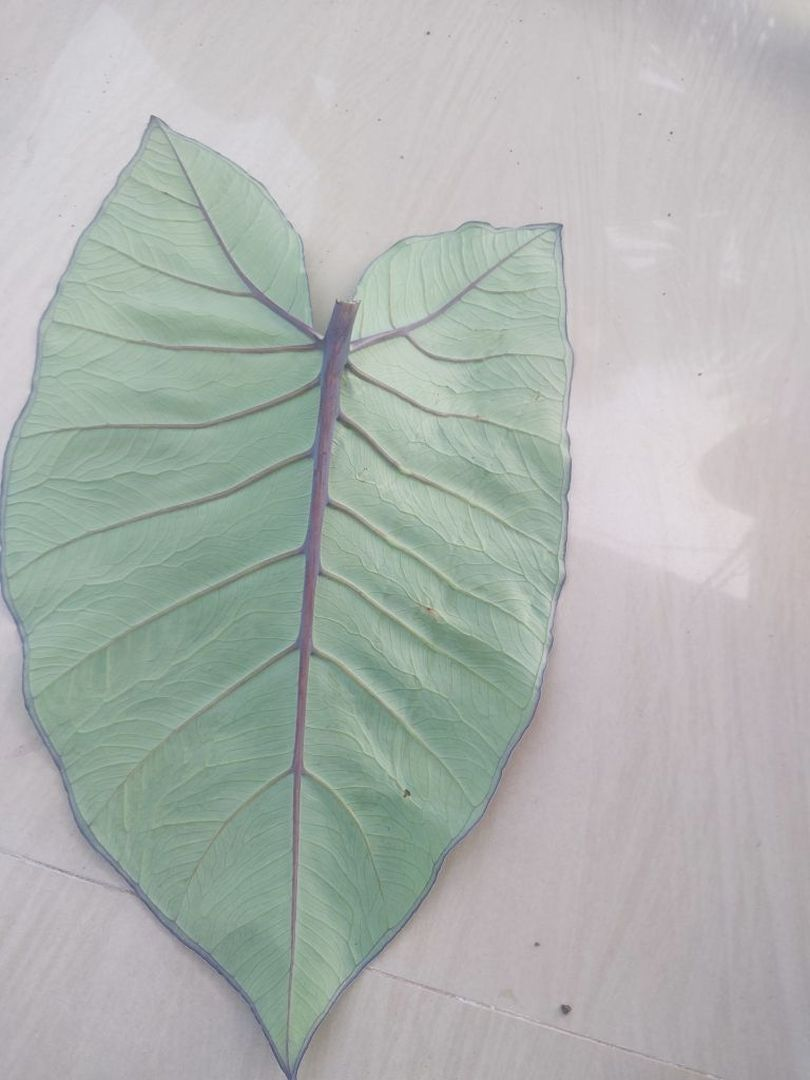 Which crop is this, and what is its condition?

taro, healthy
